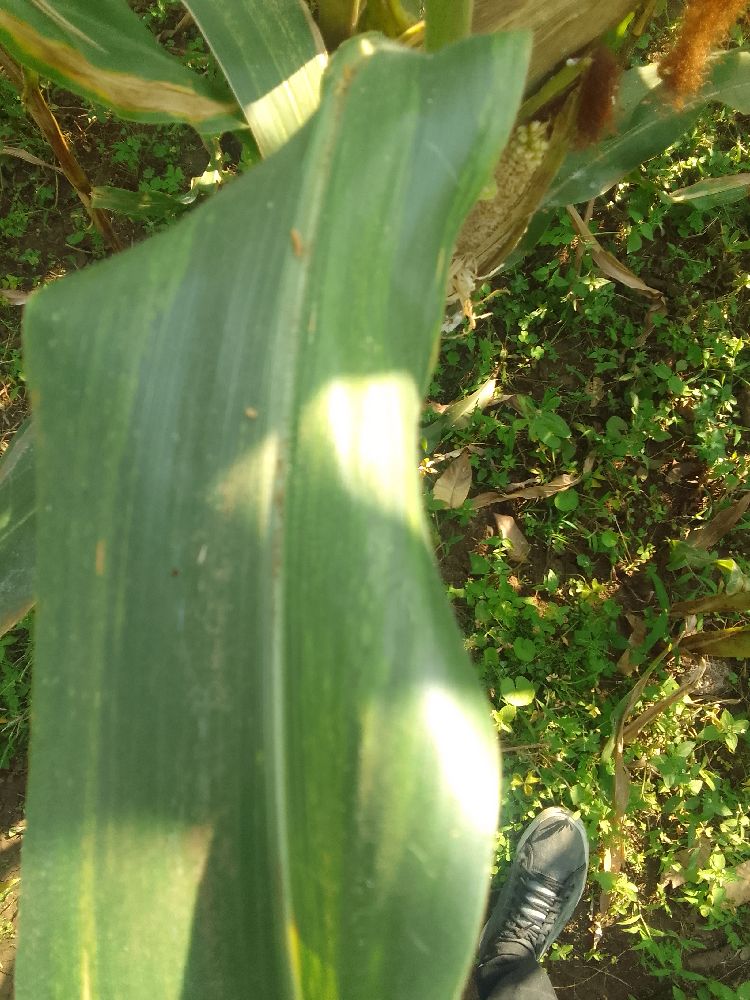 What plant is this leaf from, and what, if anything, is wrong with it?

maize, maize lethal necrosis
